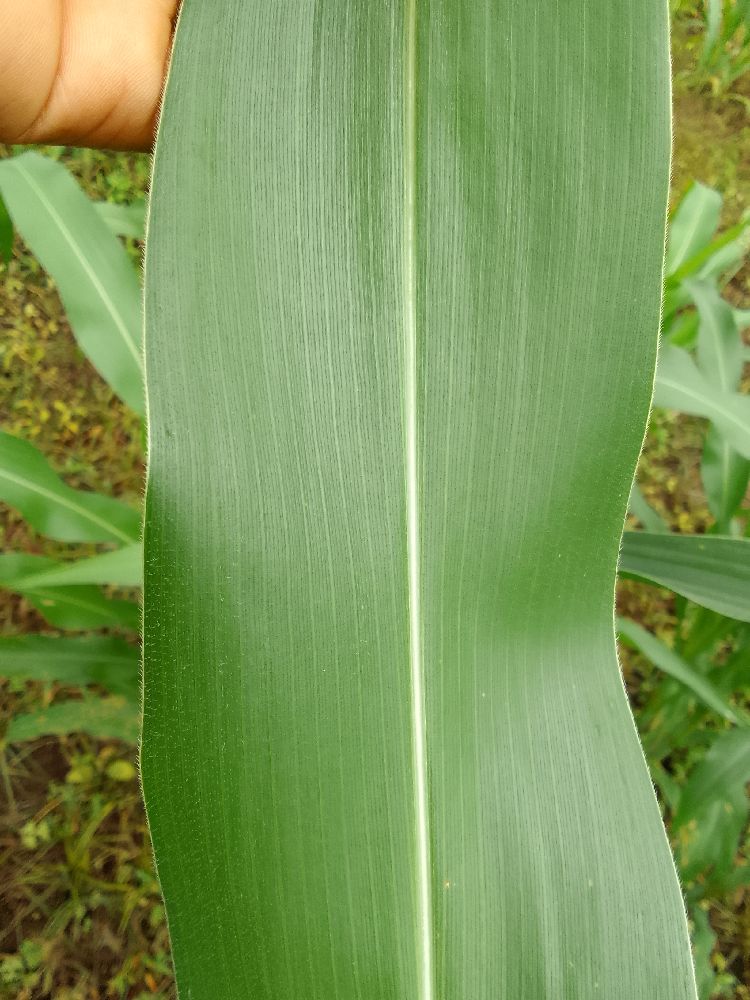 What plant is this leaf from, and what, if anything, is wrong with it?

maize, healthy
